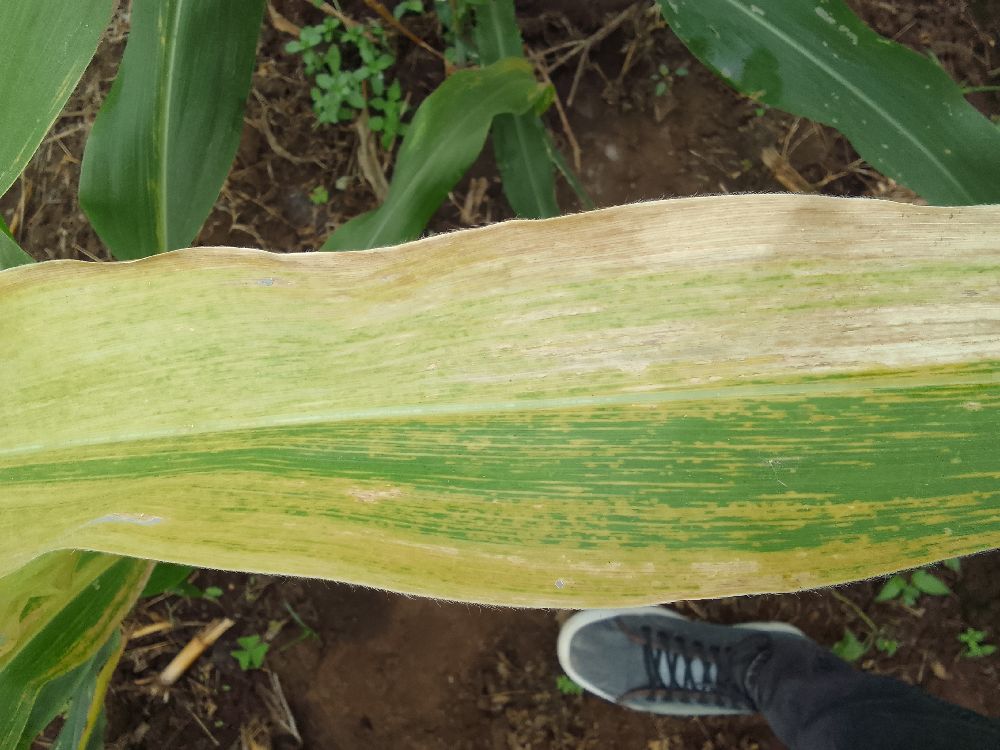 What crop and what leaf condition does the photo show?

maize, maize lethal necrosis
